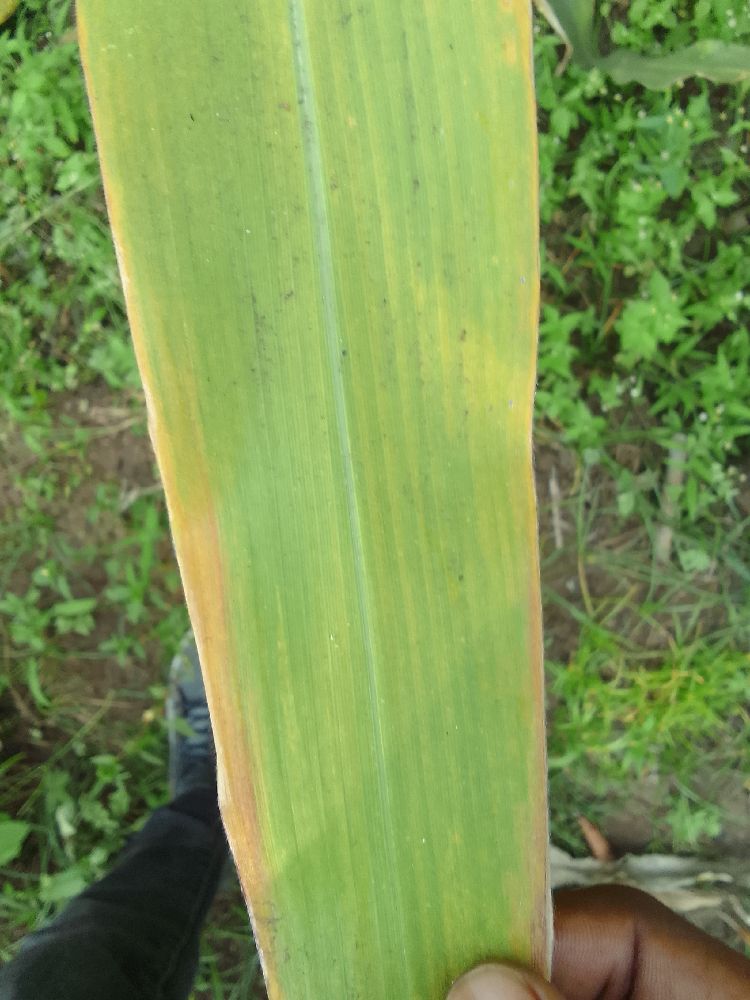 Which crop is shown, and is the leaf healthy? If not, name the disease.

maize, maize lethal necrosis
